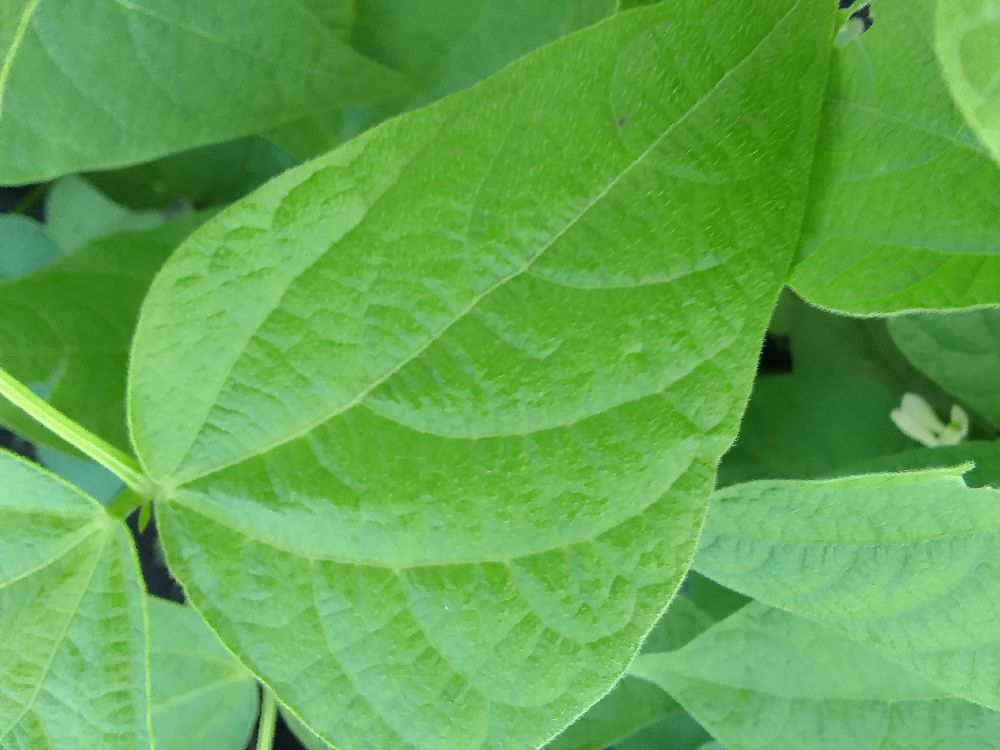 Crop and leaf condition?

common bean, healthy
